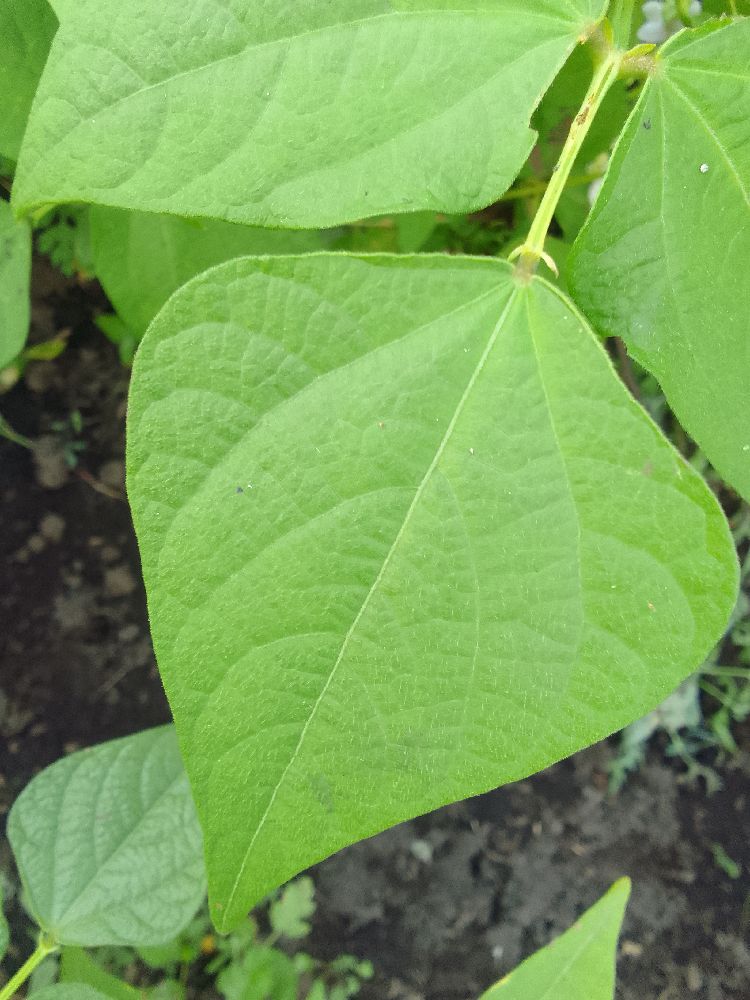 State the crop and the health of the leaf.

common bean, healthy
